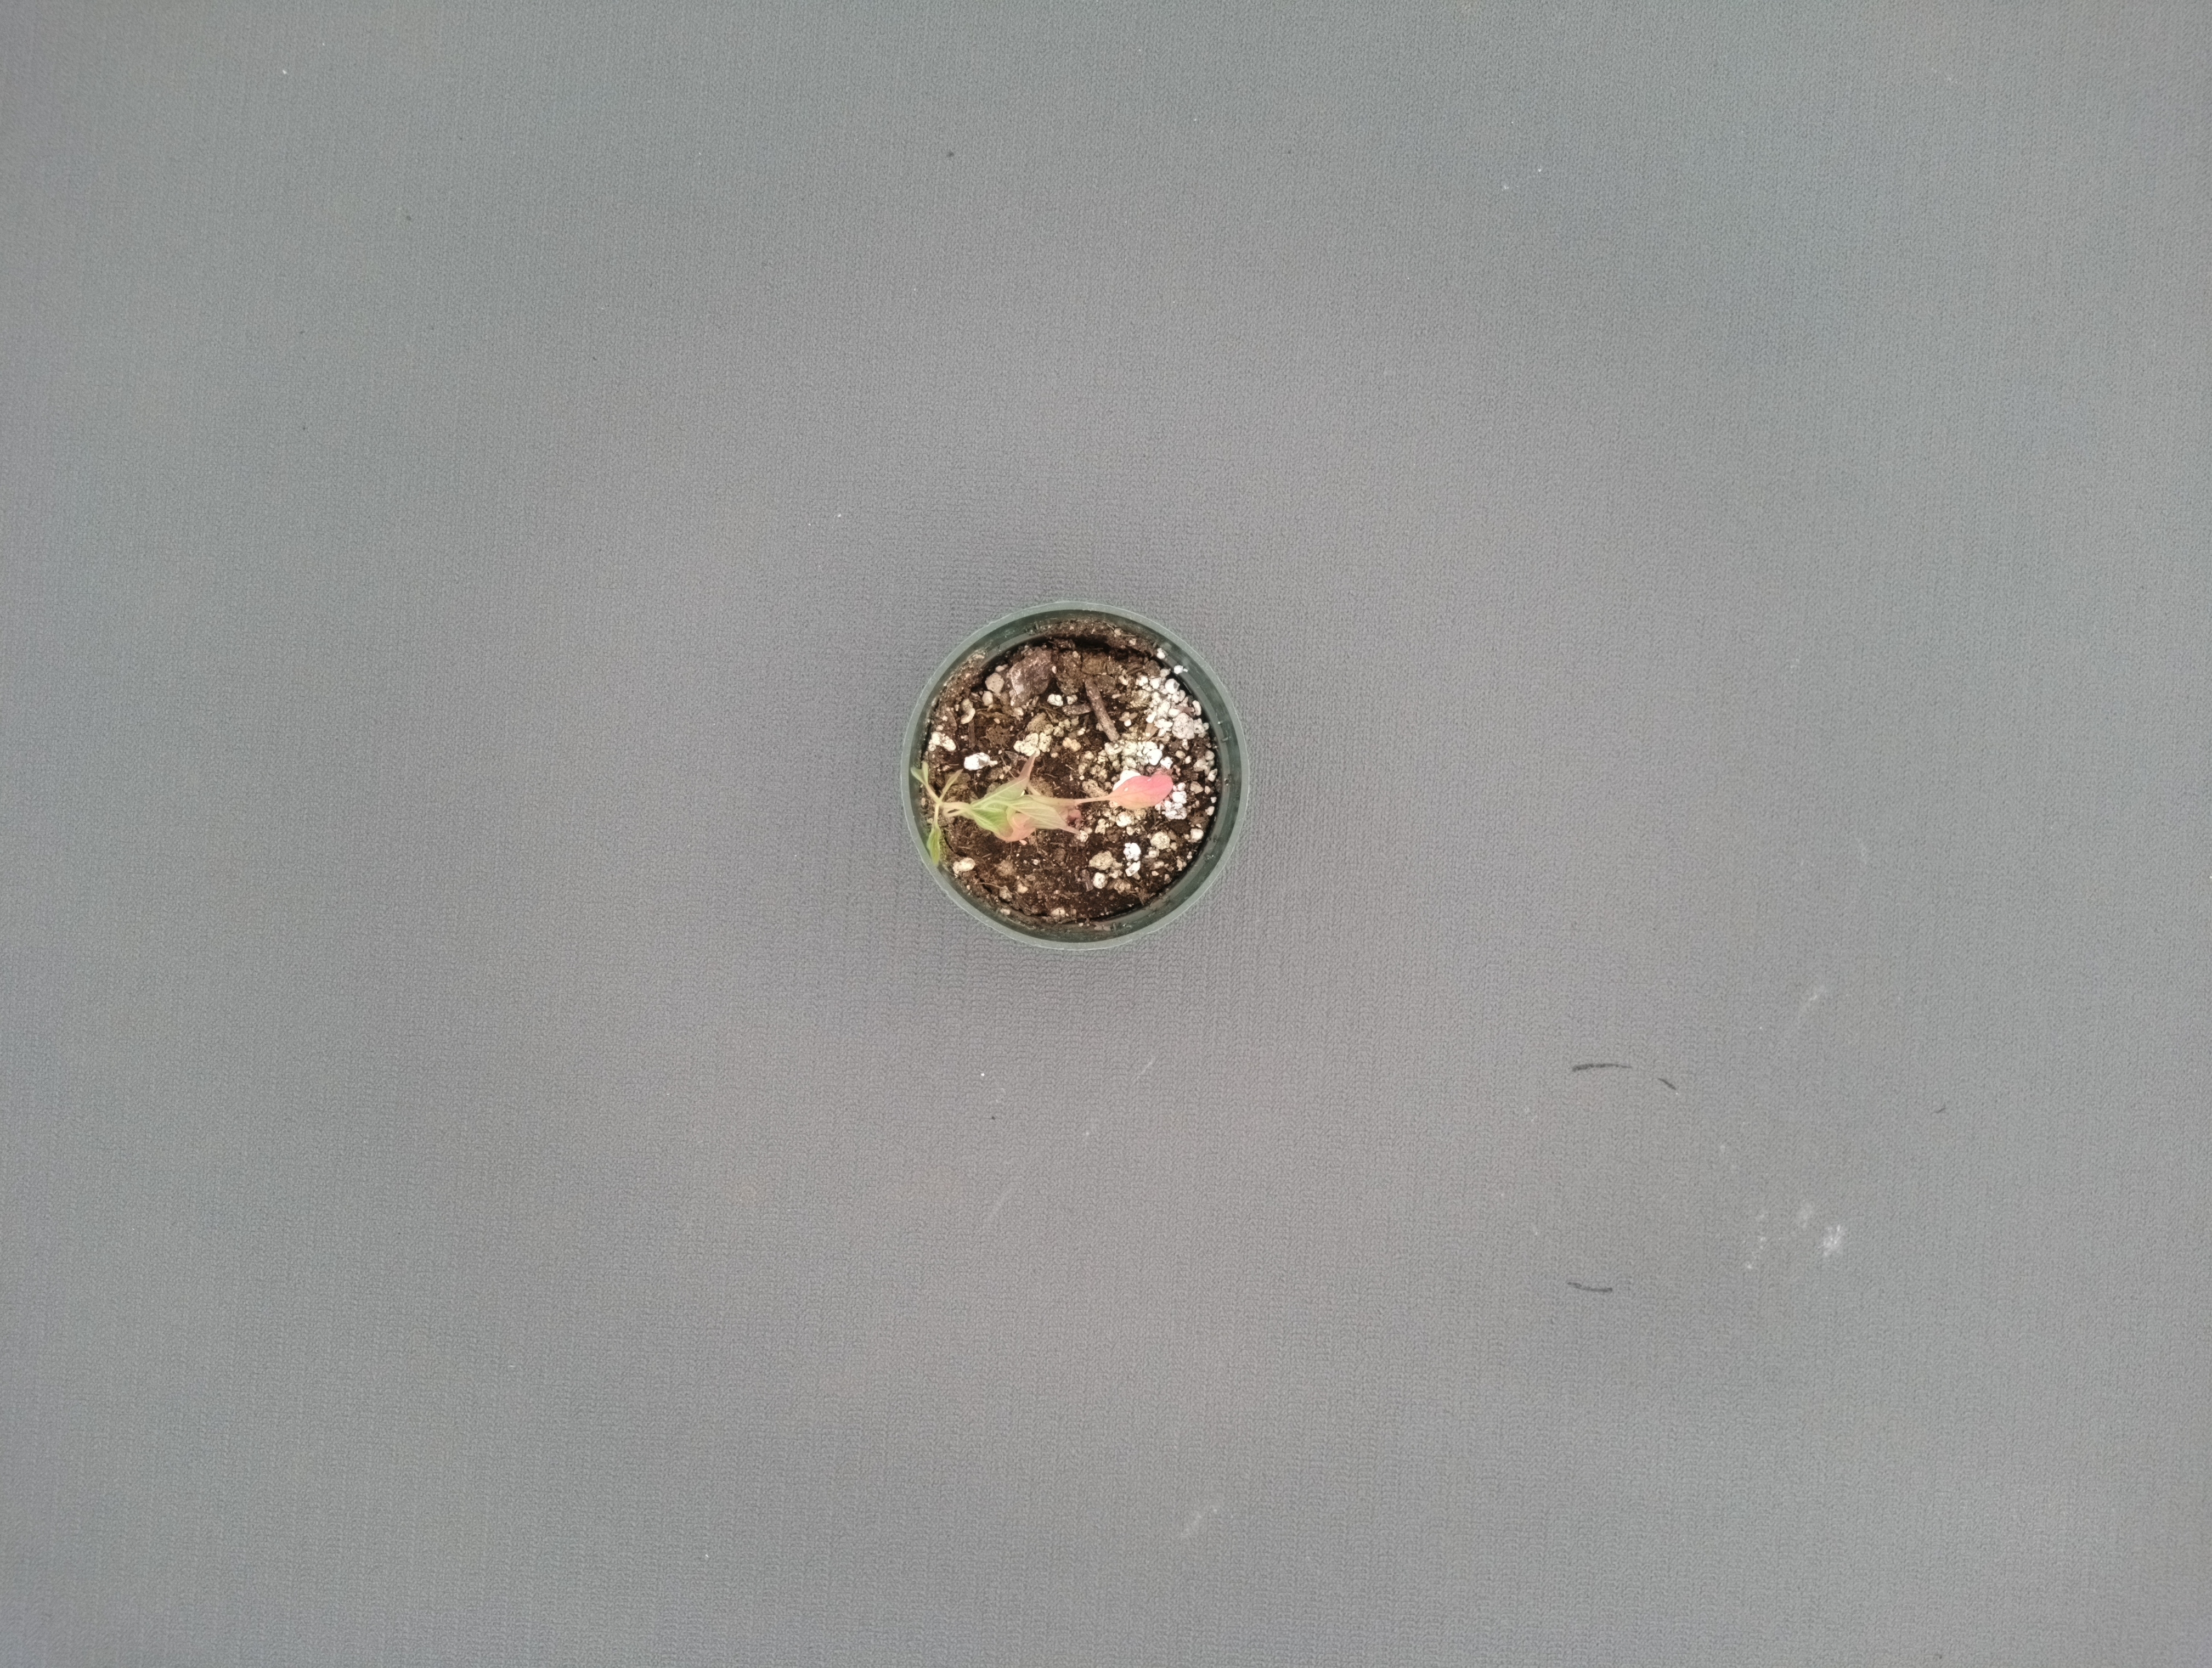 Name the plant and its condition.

waterhemp, epinasty
